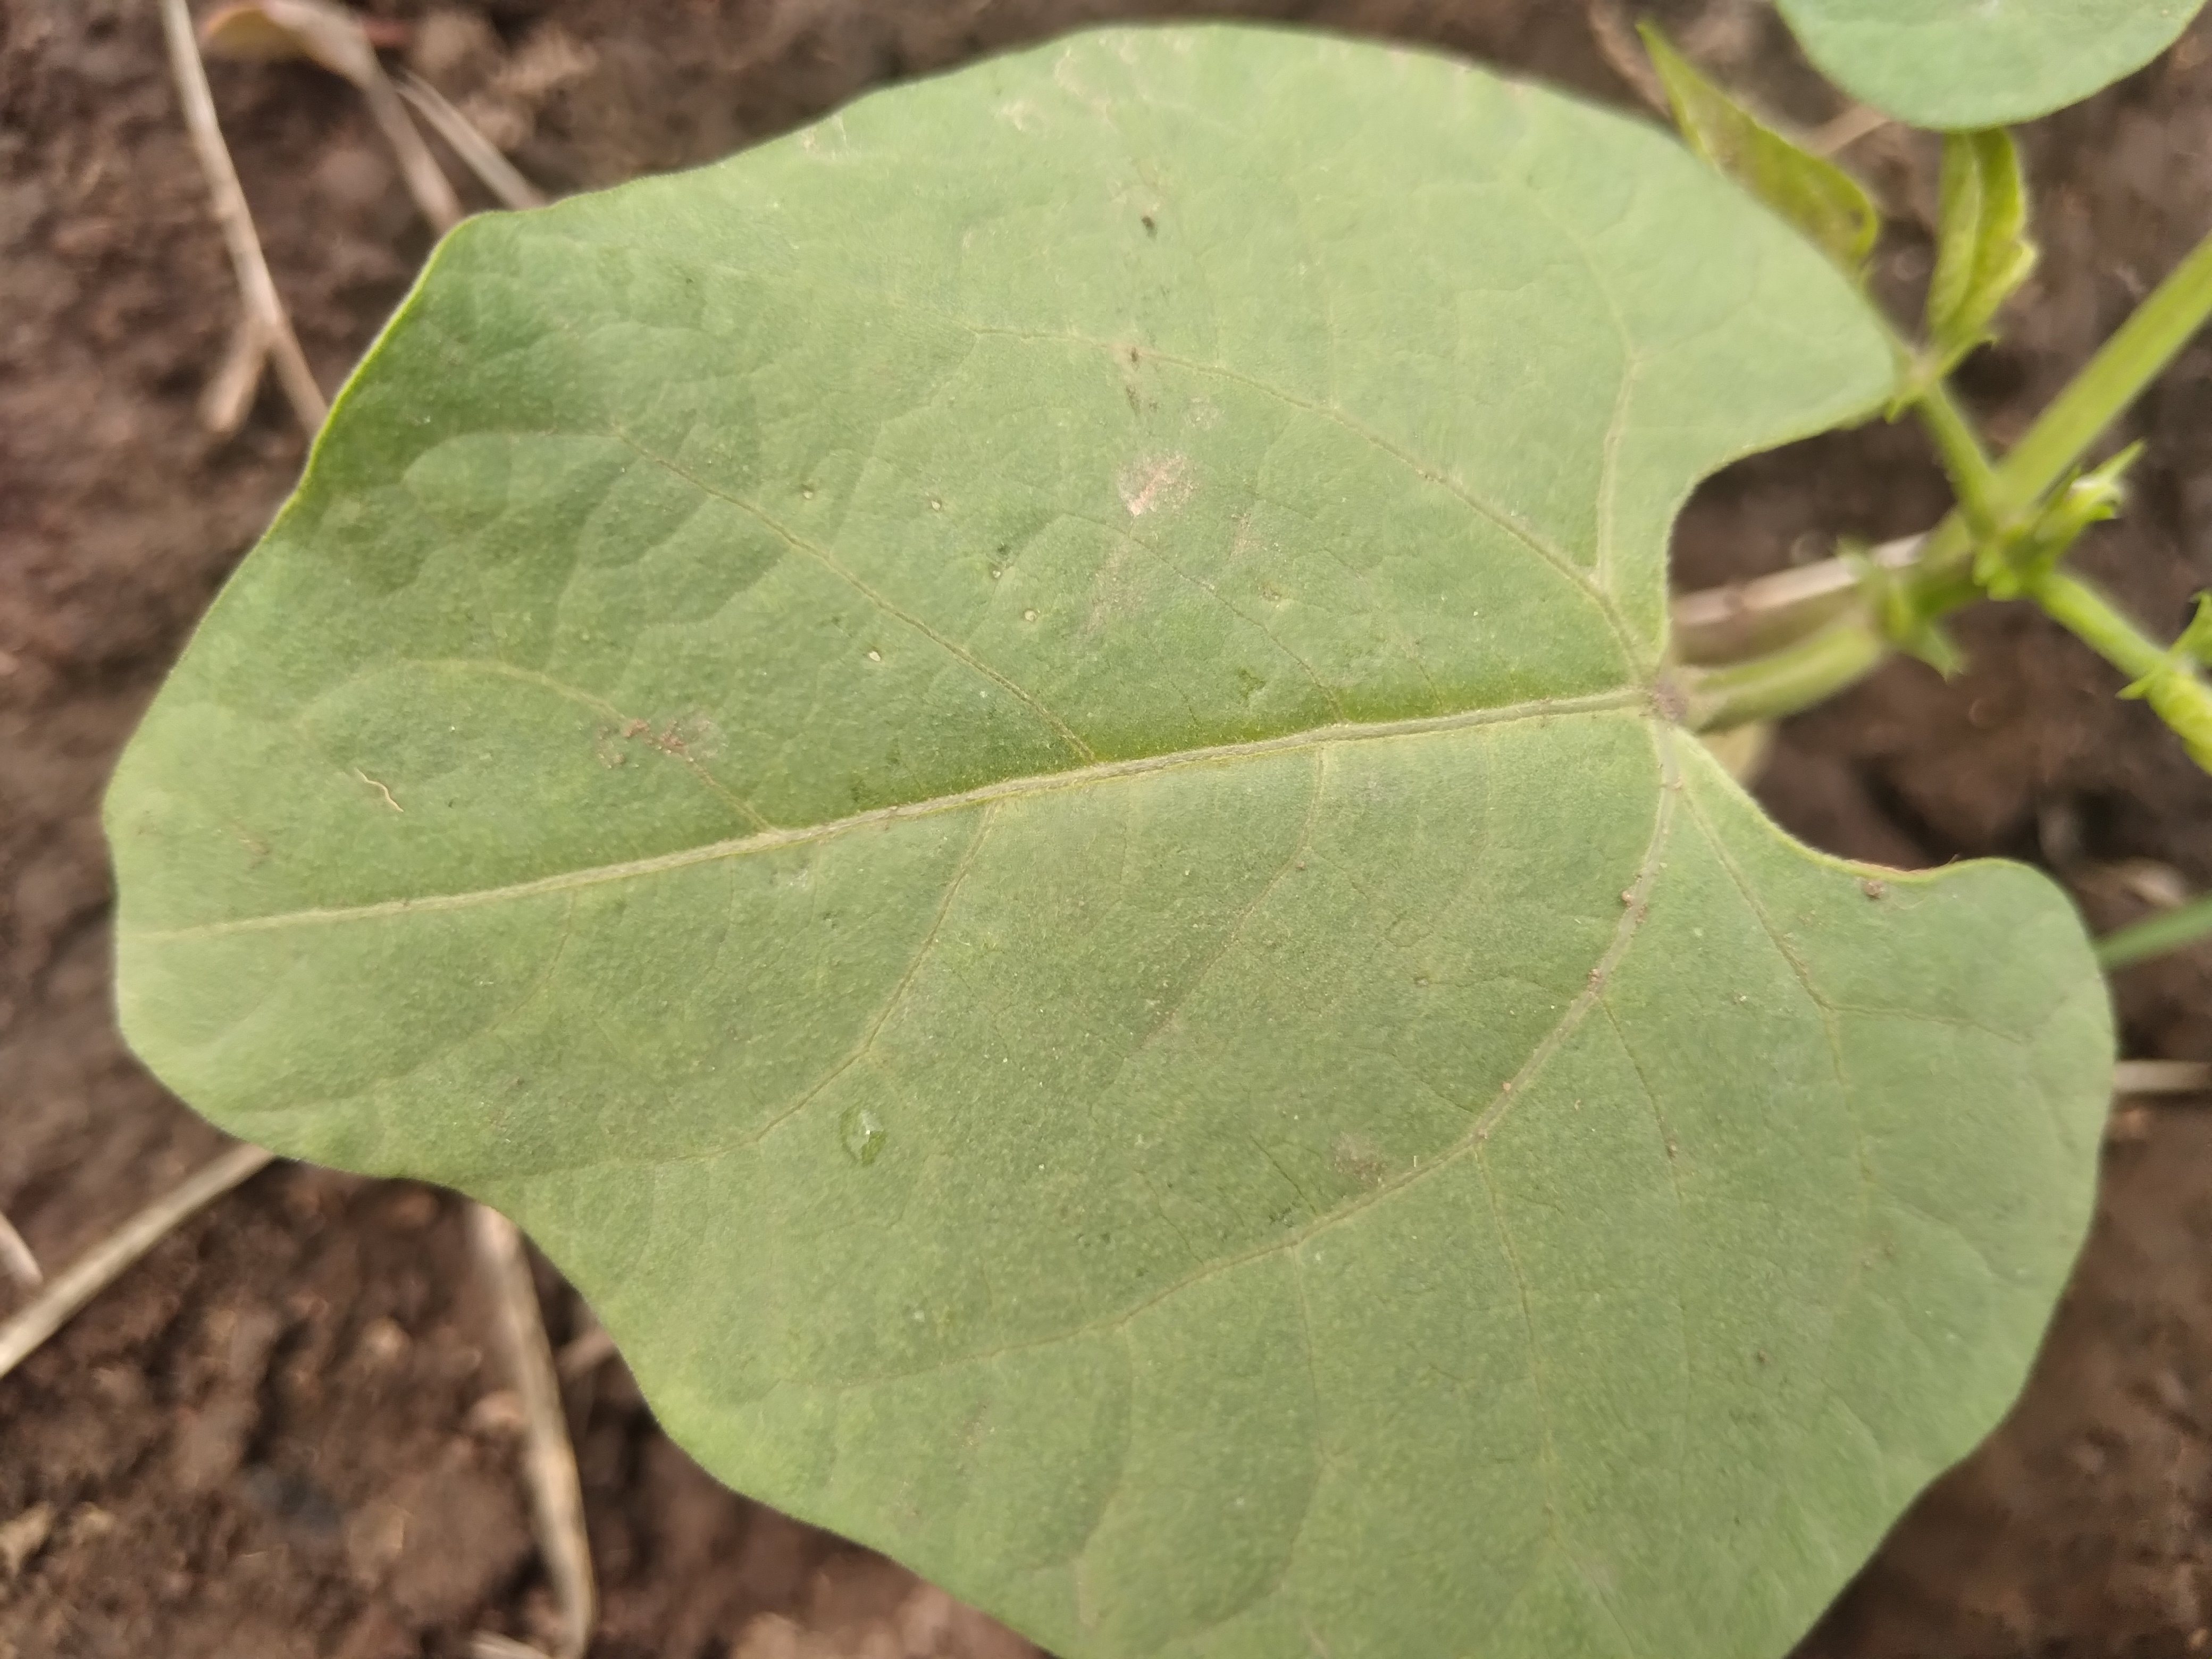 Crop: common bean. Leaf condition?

healthy
